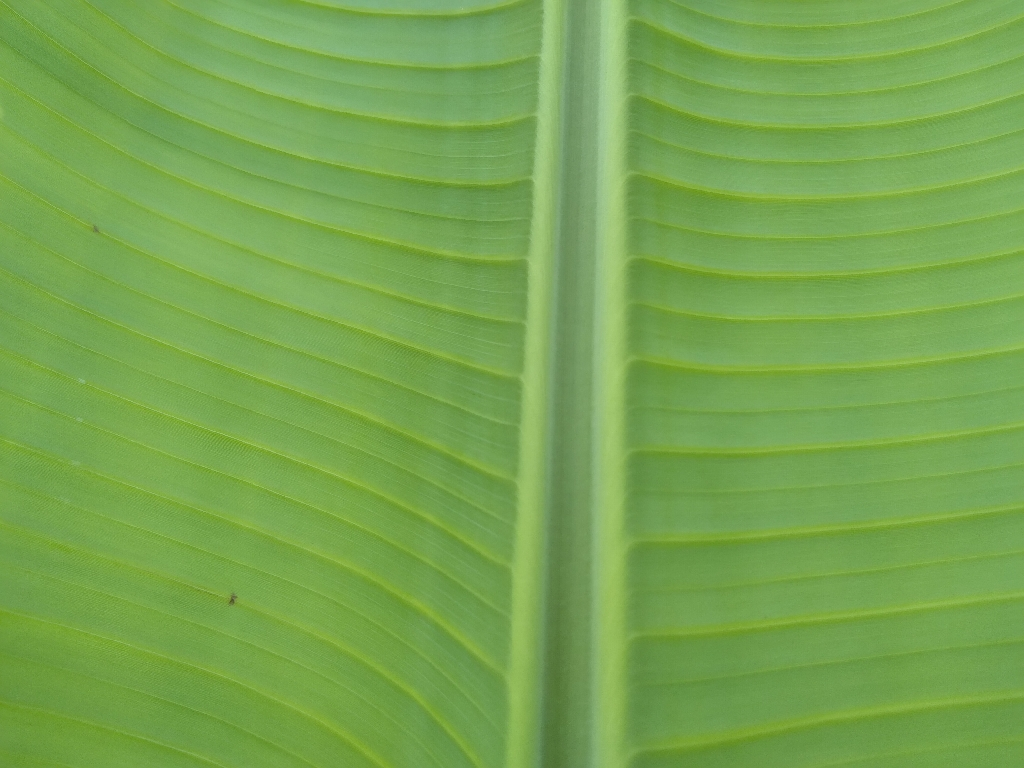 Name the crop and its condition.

banana, healthy
